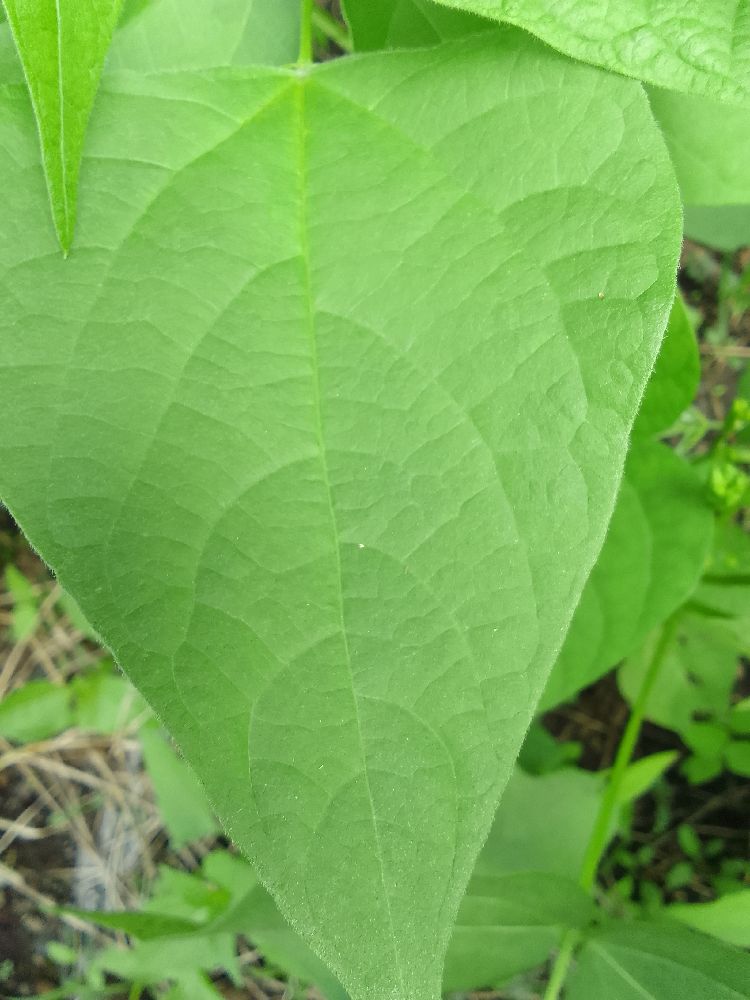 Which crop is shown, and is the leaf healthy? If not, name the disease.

common bean, healthy
